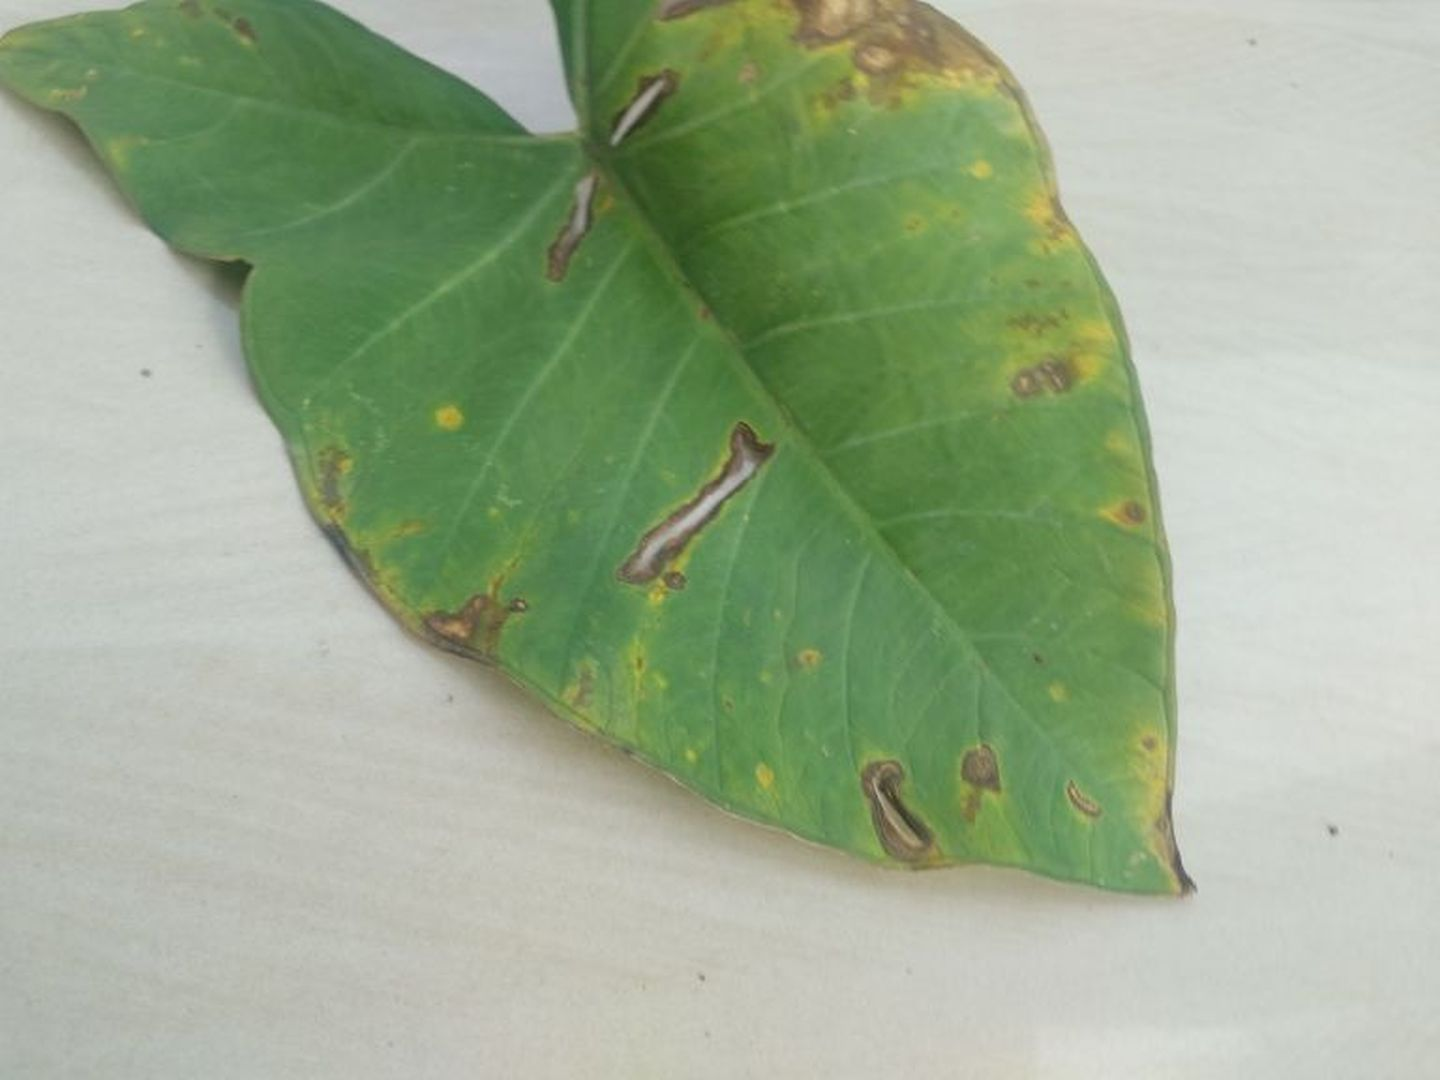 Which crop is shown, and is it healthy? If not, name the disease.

taro, leaf blight
